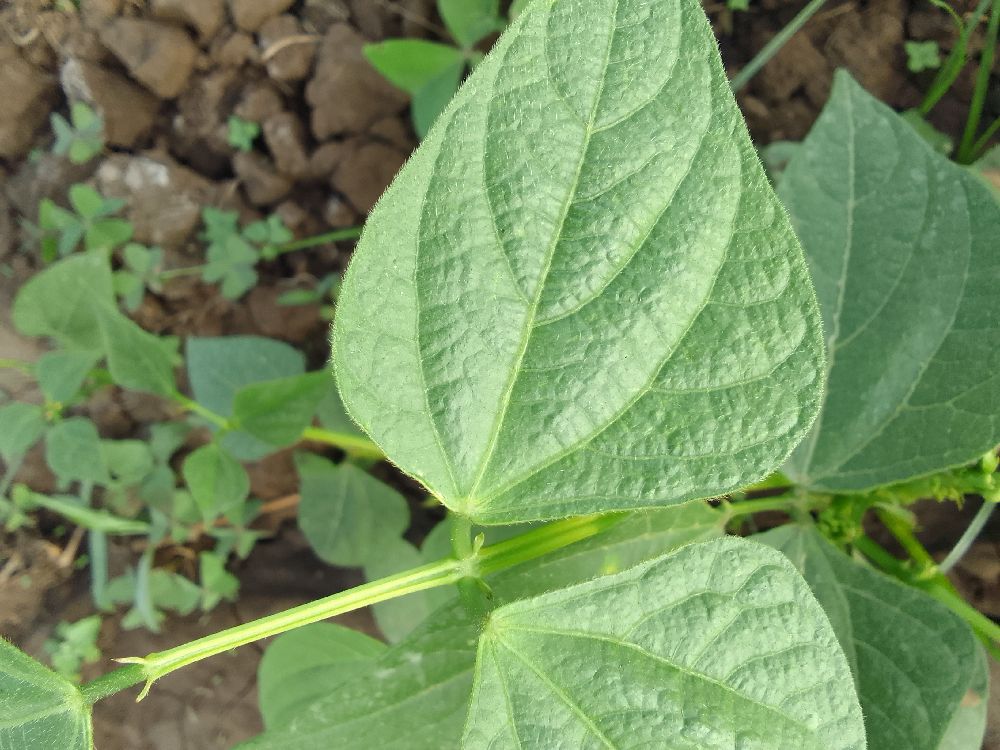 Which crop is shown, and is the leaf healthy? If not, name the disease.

common bean, healthy
